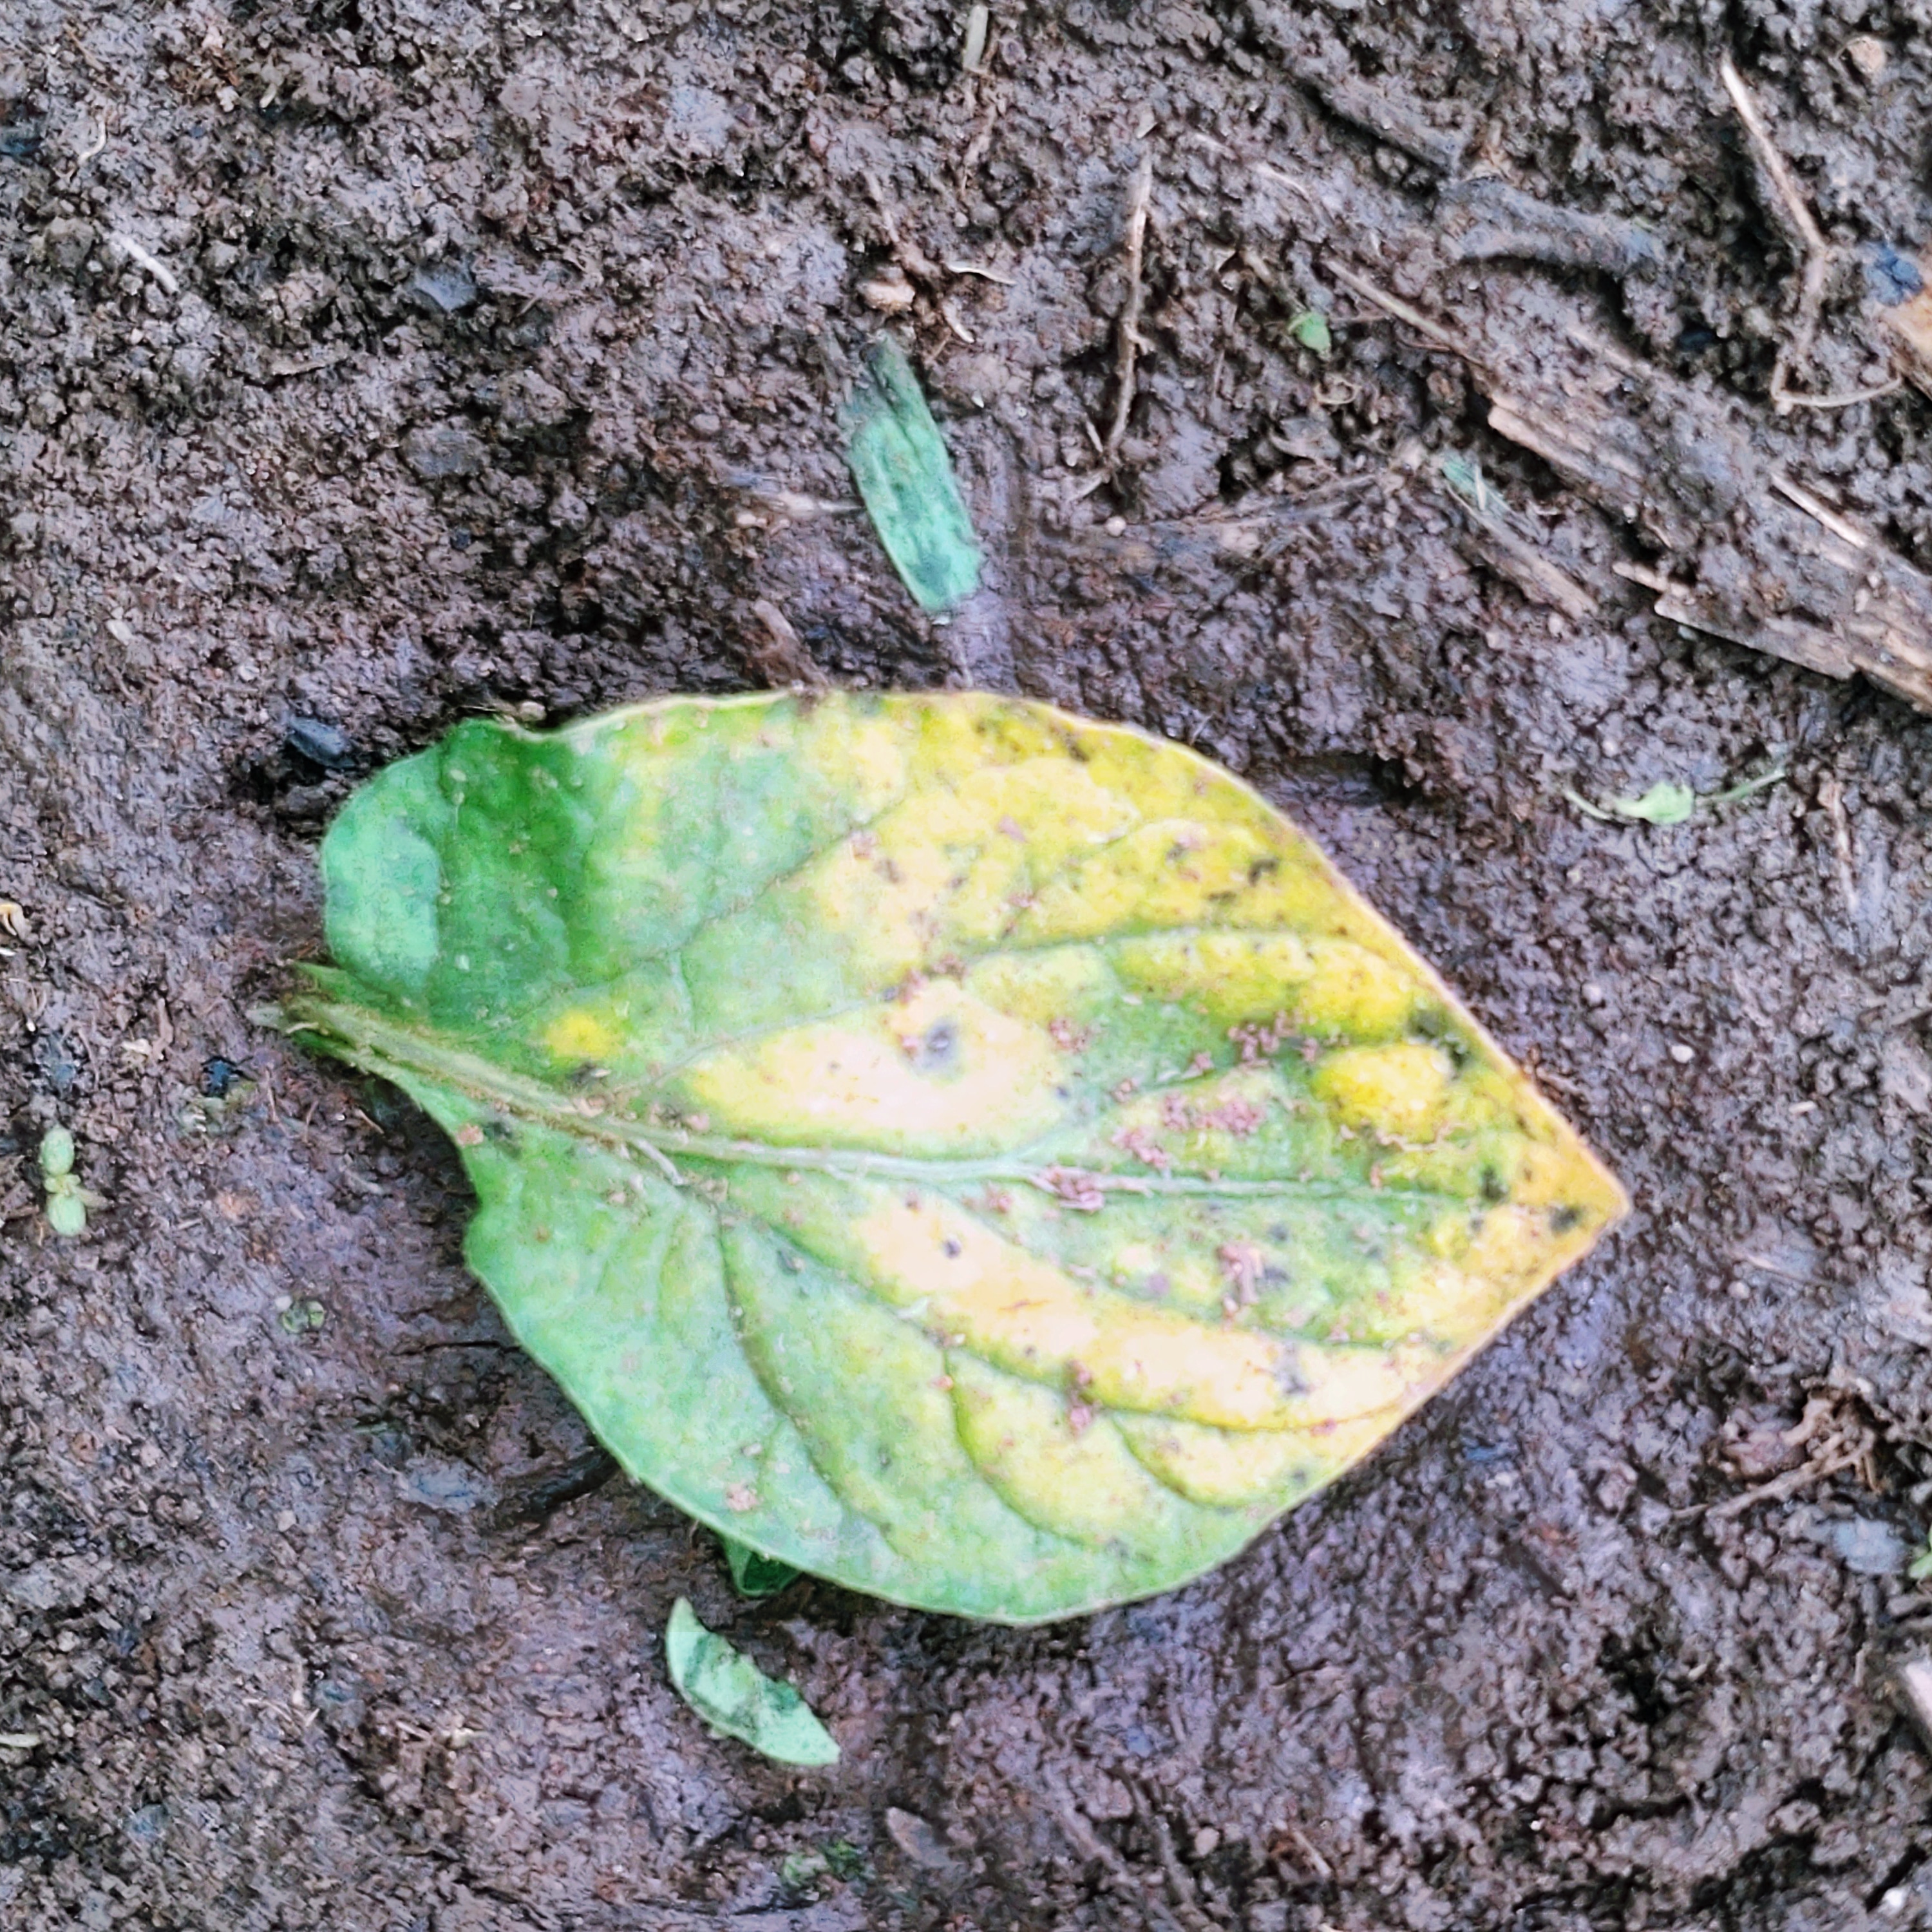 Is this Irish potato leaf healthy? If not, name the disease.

late blight
